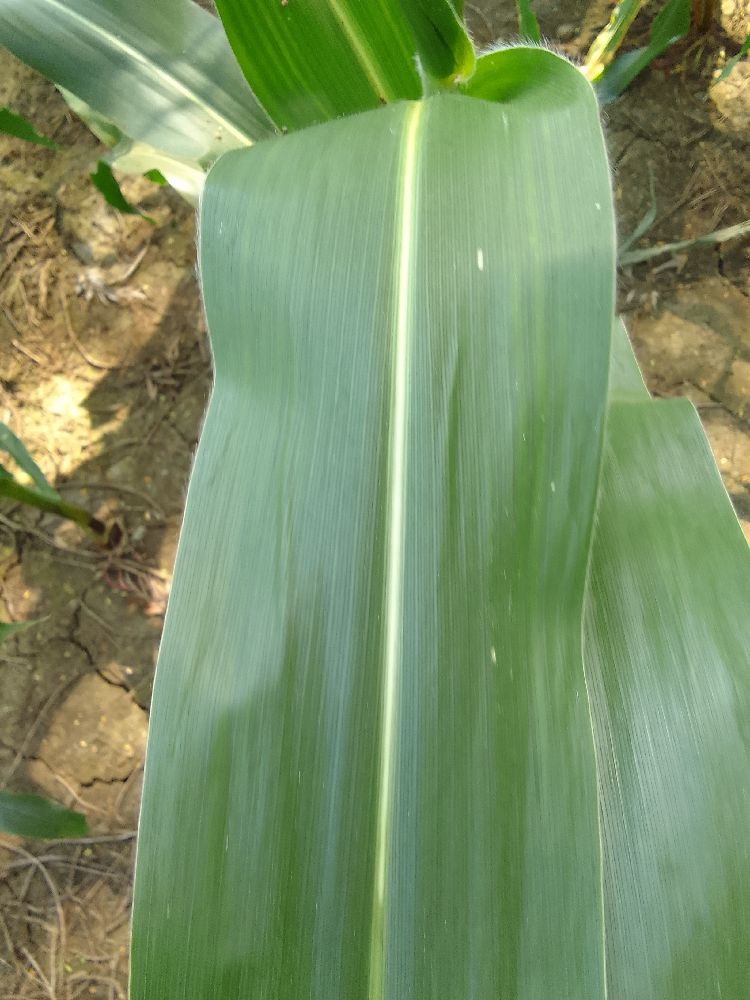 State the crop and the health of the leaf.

maize, healthy
